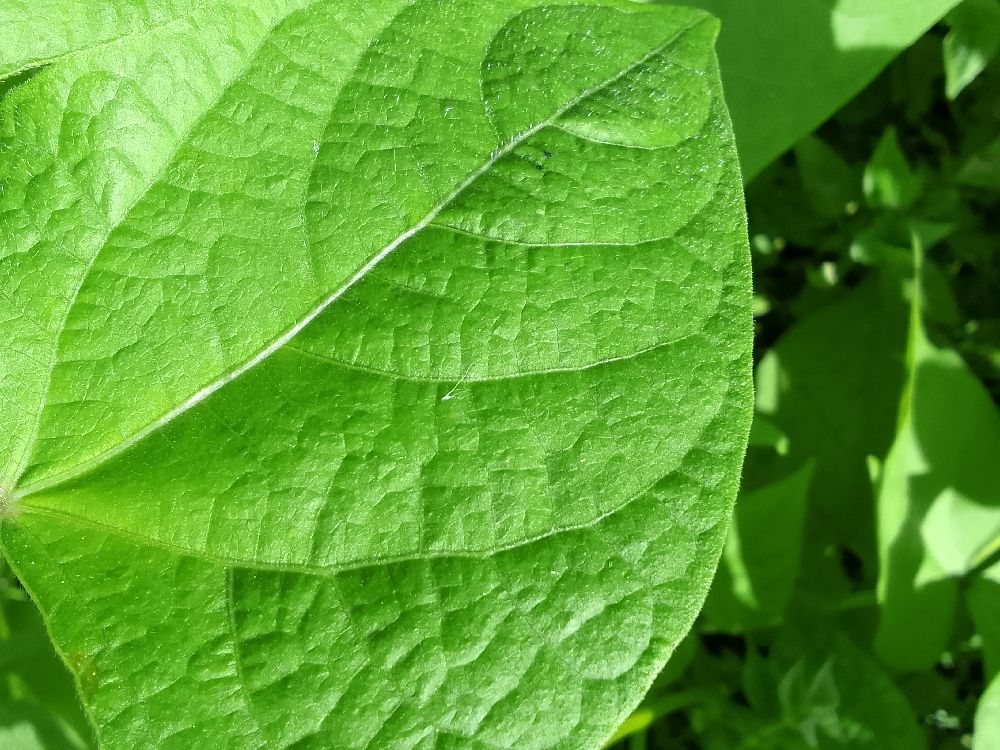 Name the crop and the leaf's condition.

common bean, healthy
